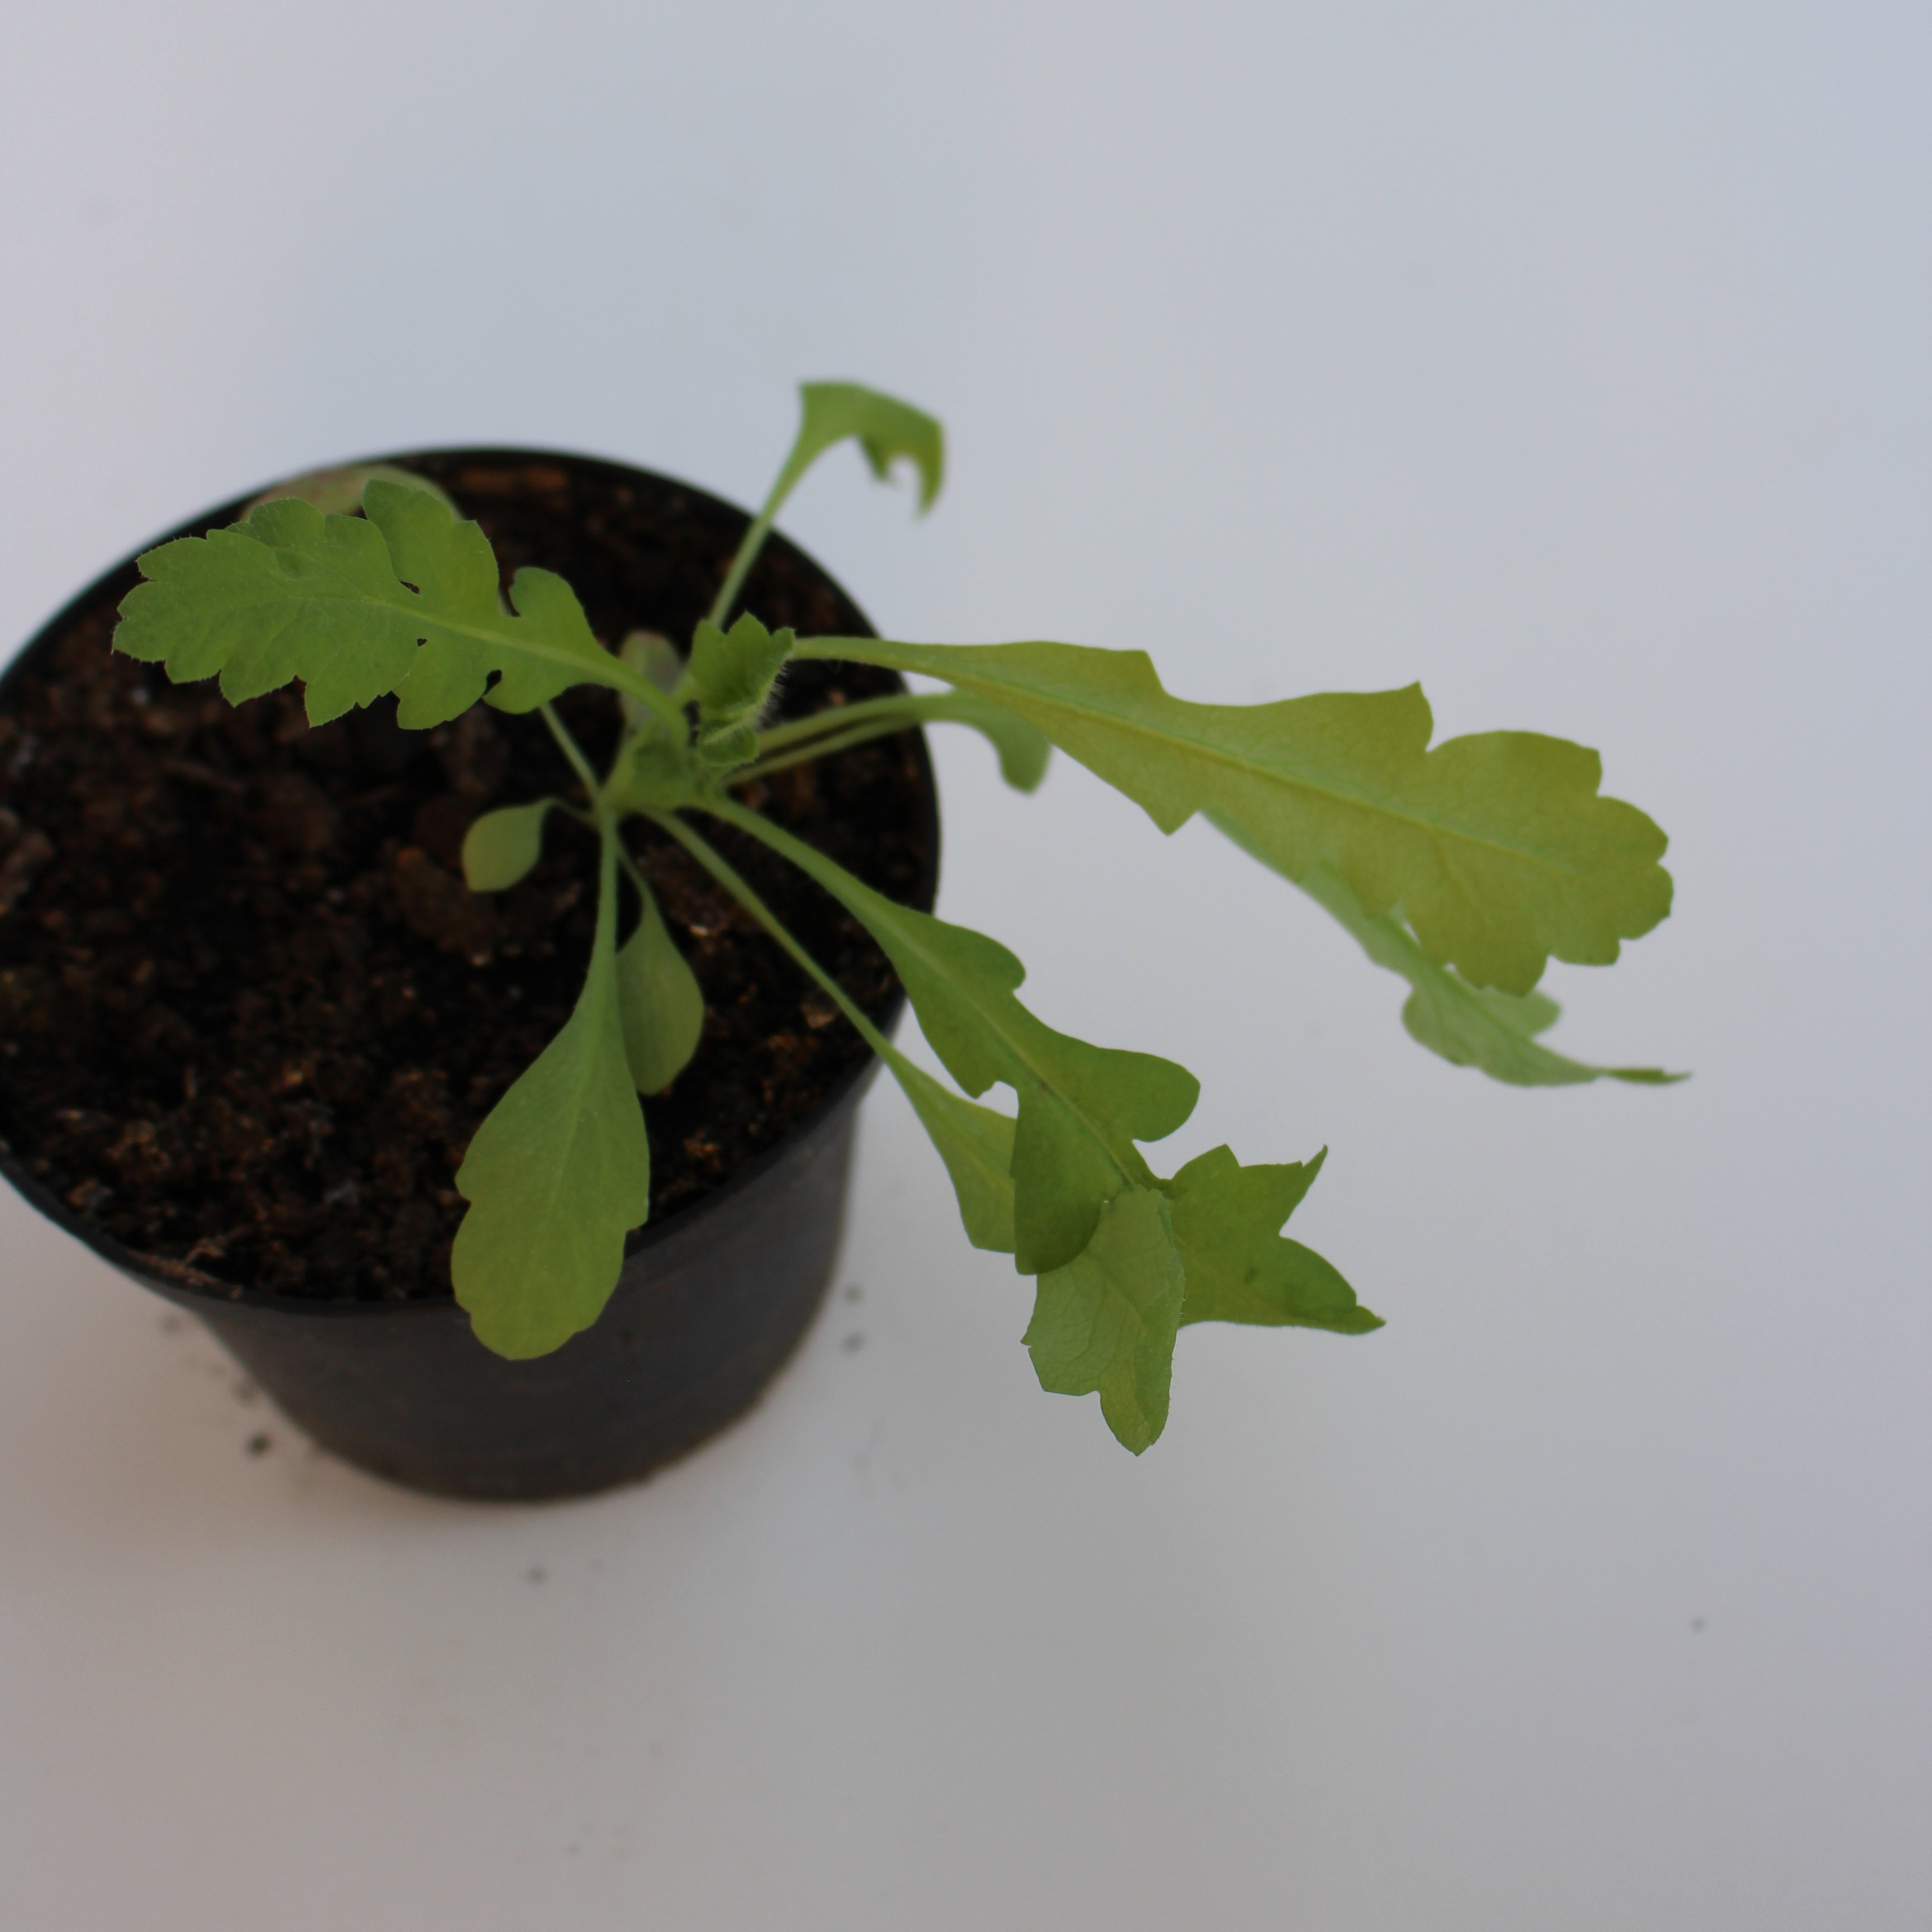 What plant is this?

Papaver rhoeas
